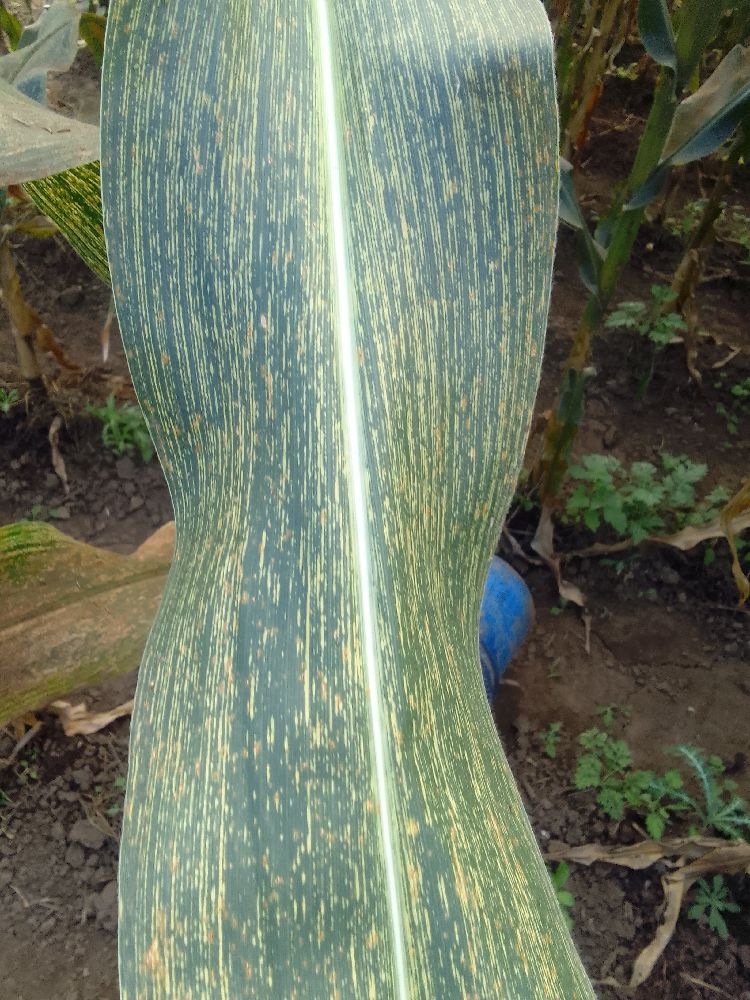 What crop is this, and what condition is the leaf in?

maize, maize streak virus
